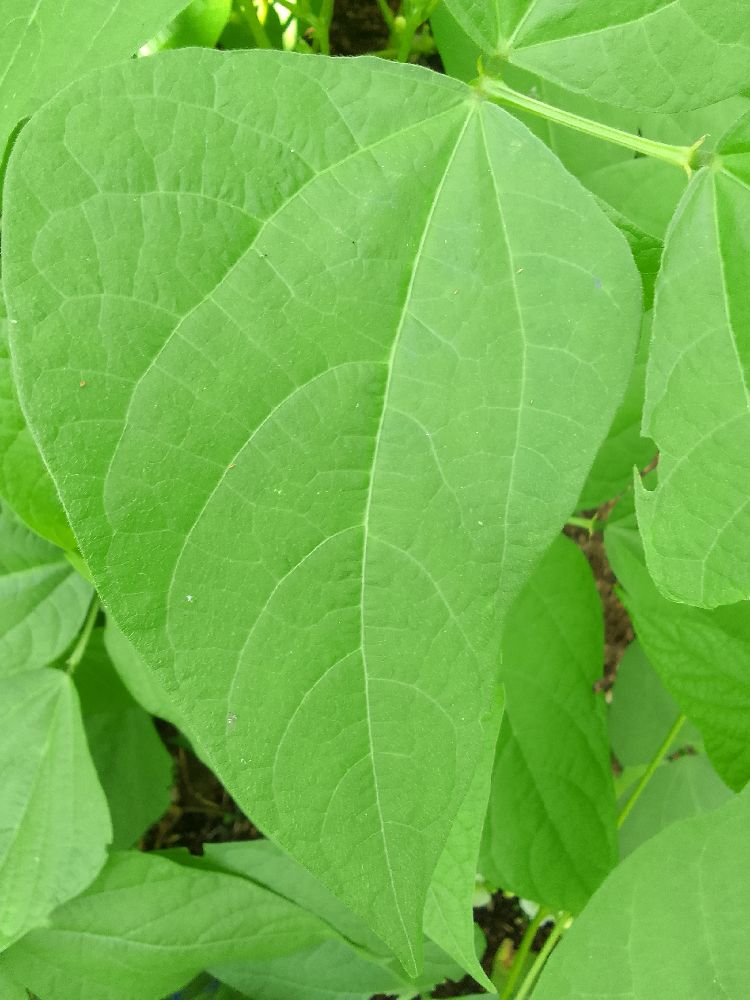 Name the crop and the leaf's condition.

common bean, healthy
